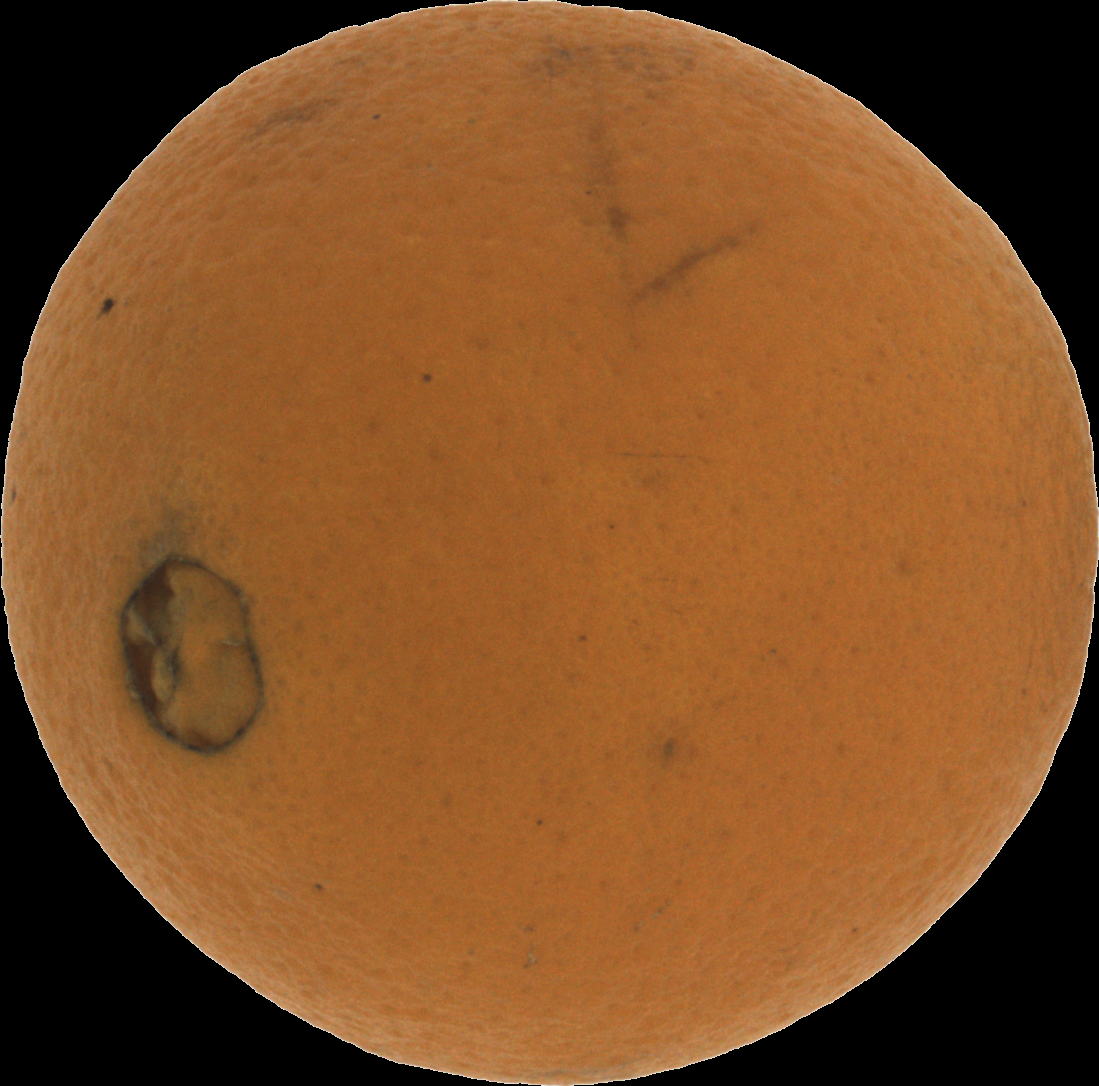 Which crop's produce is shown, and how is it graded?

orange, bad
